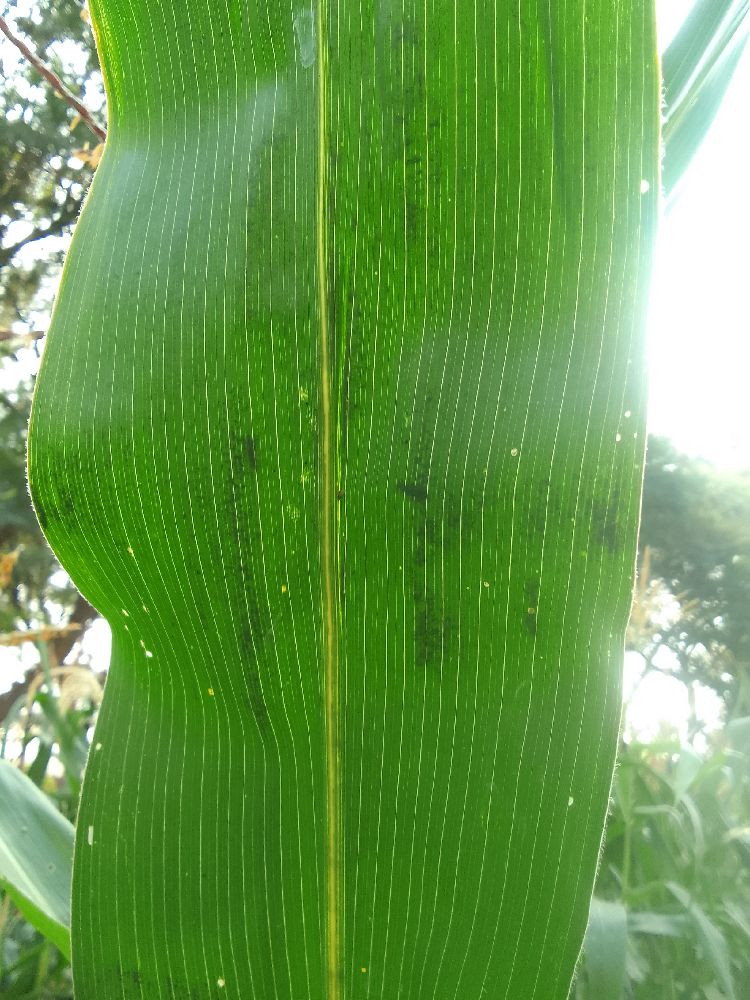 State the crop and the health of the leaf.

maize, healthy
